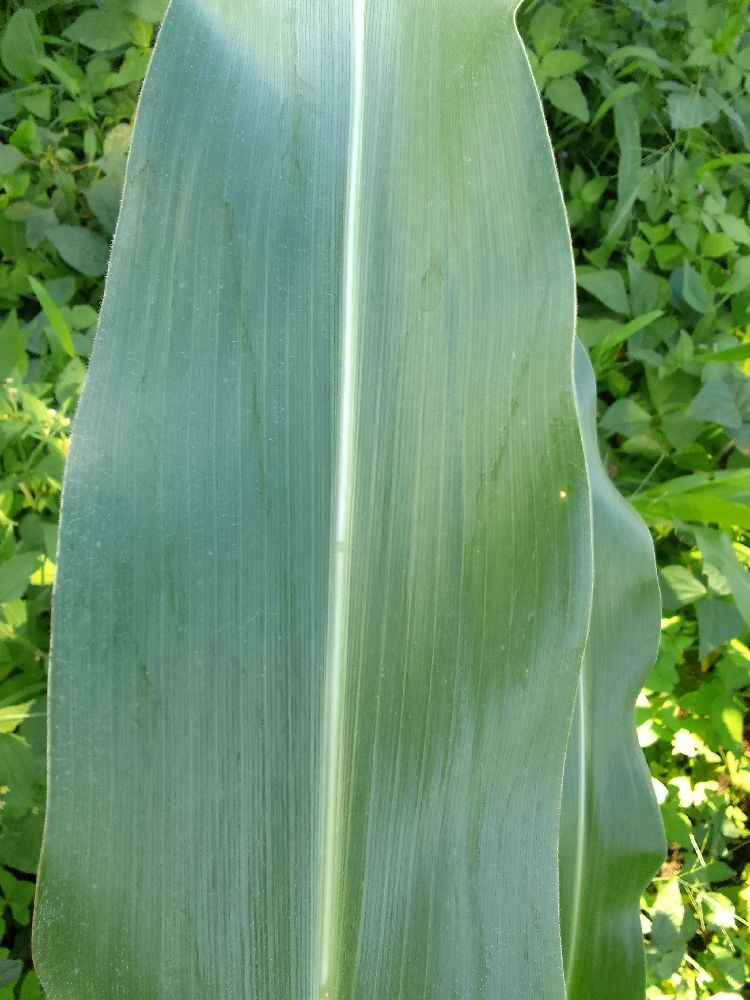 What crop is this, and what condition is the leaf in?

maize, healthy
